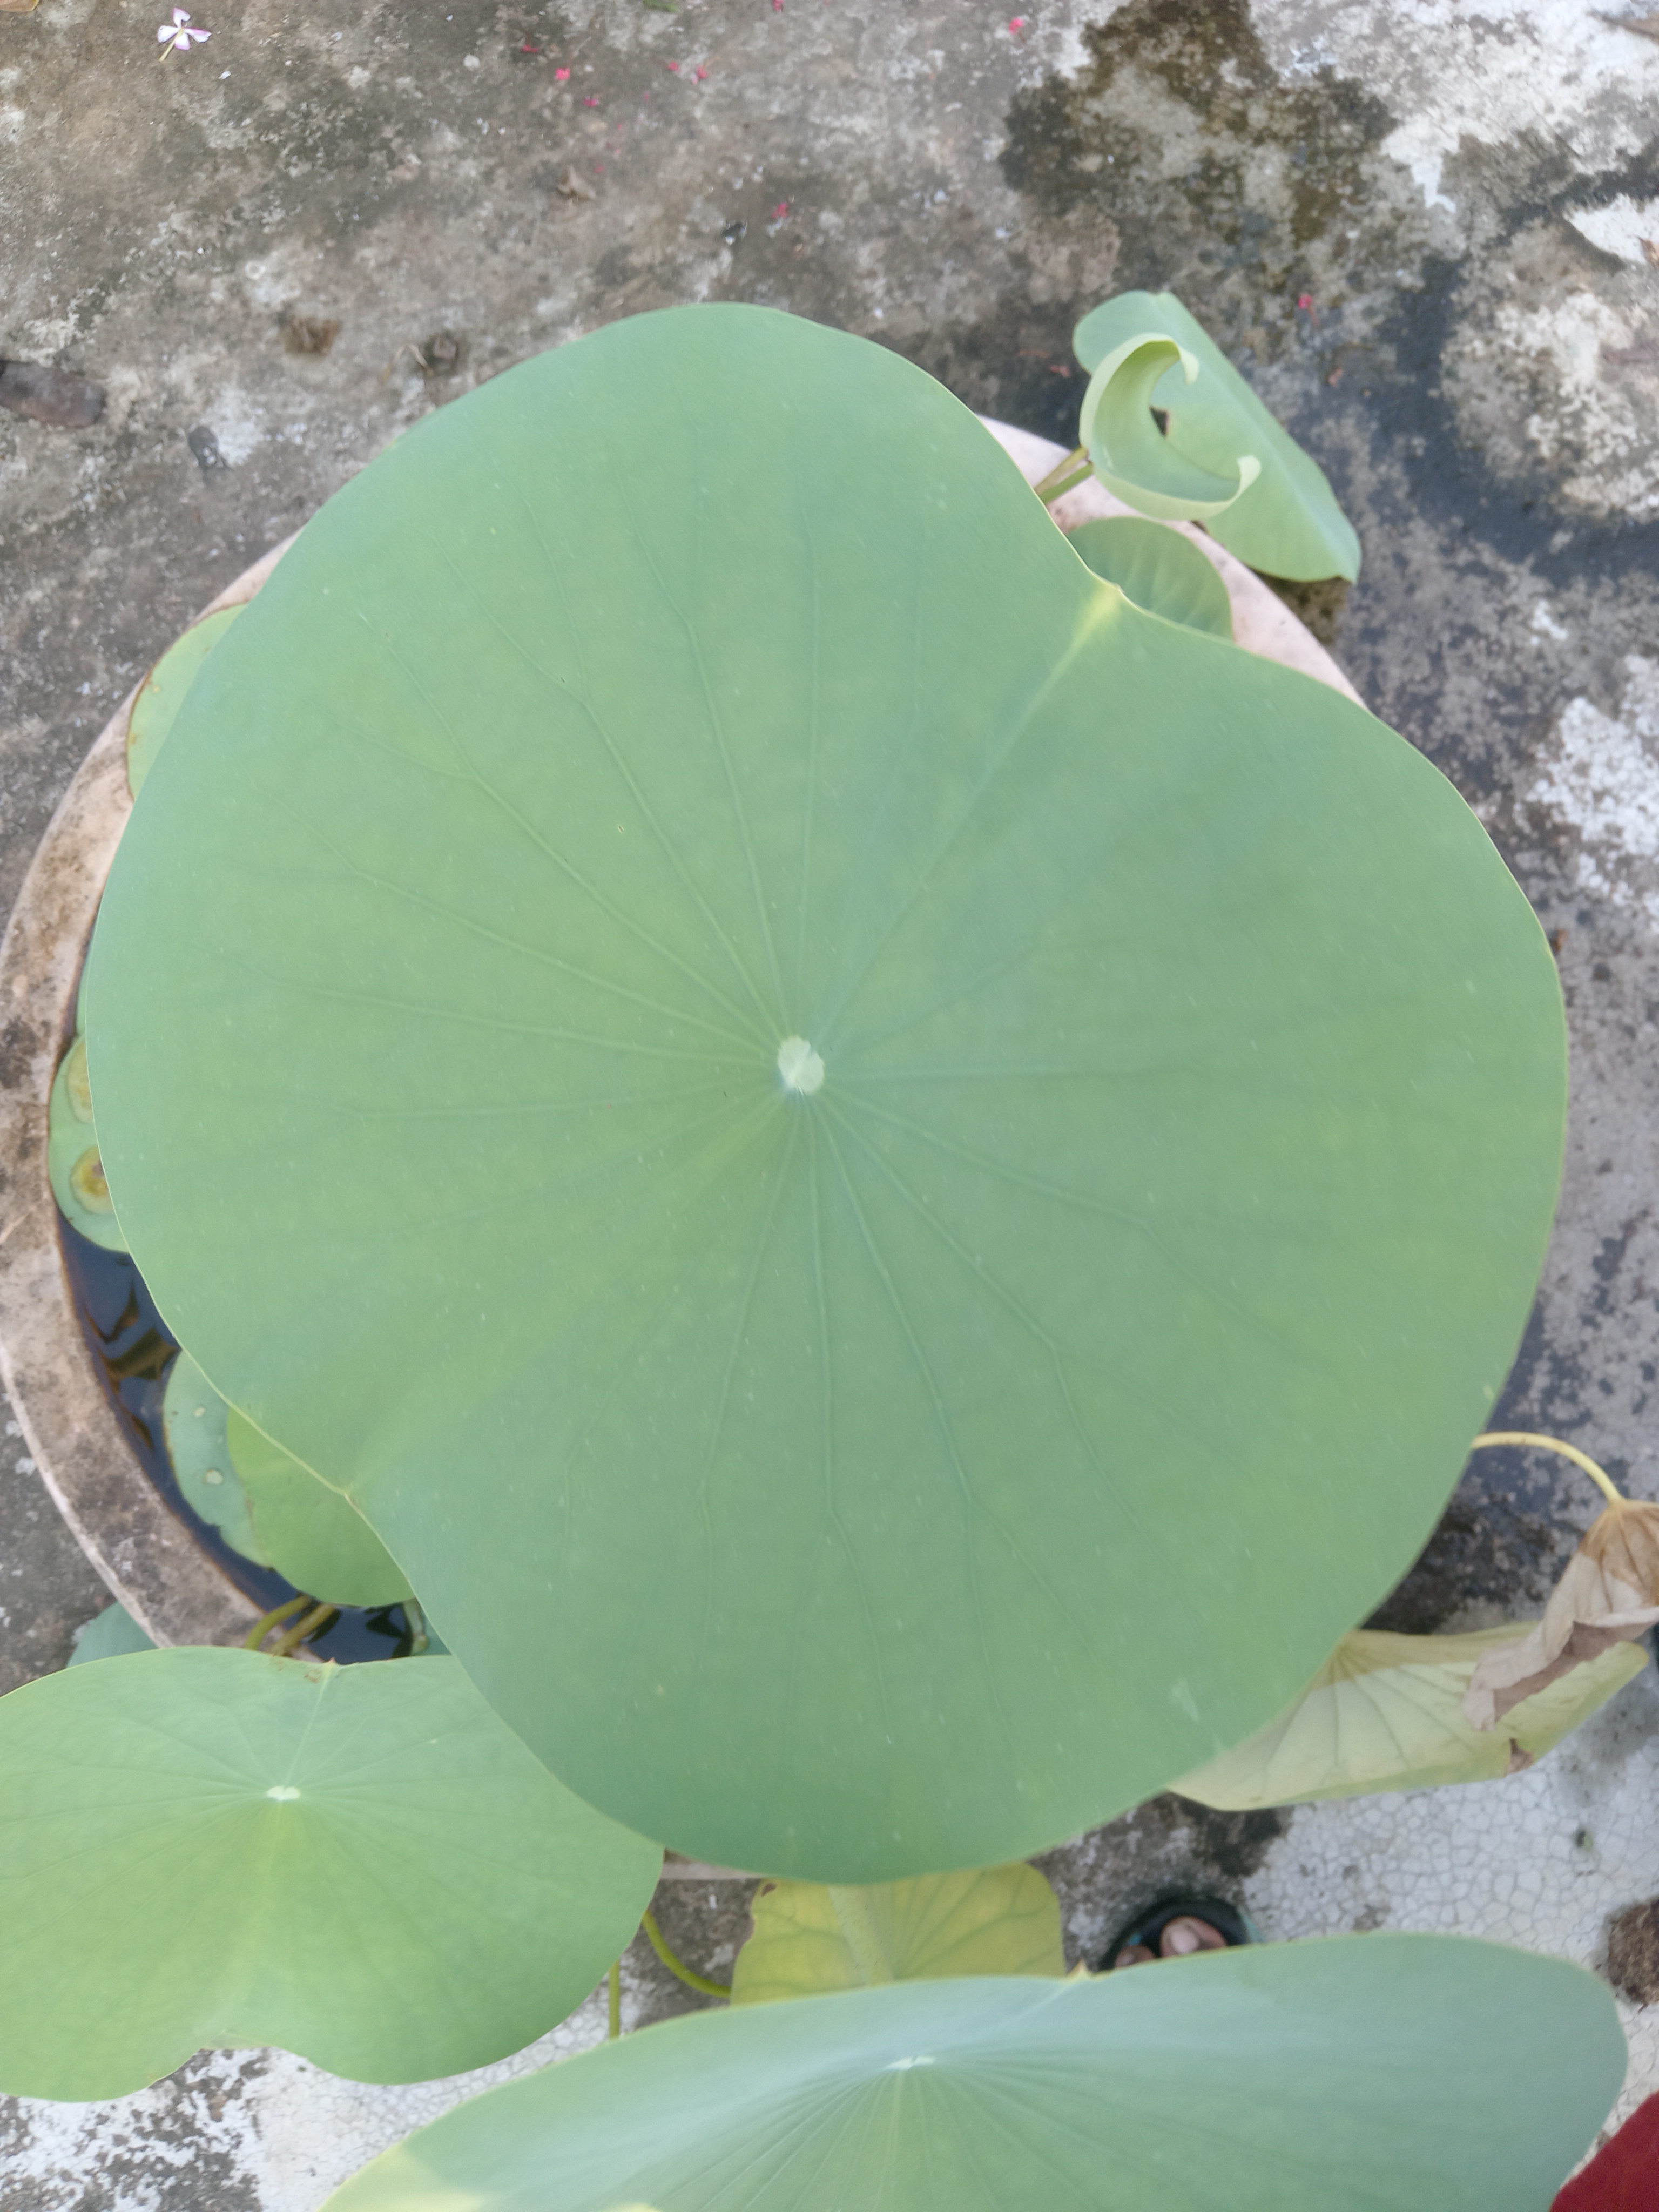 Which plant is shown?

lotus
